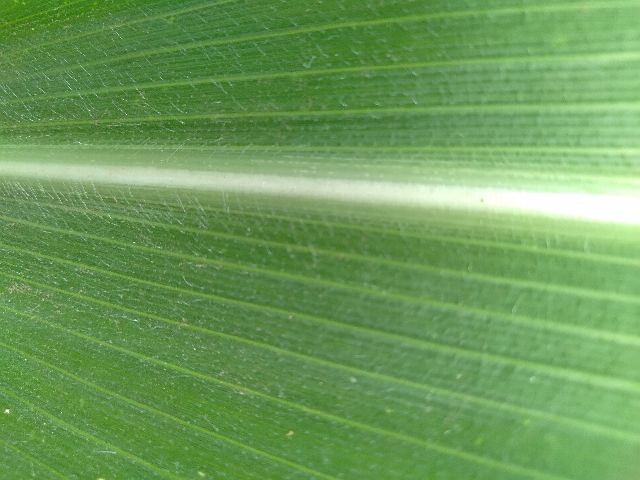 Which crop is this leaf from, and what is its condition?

maize, healthy
